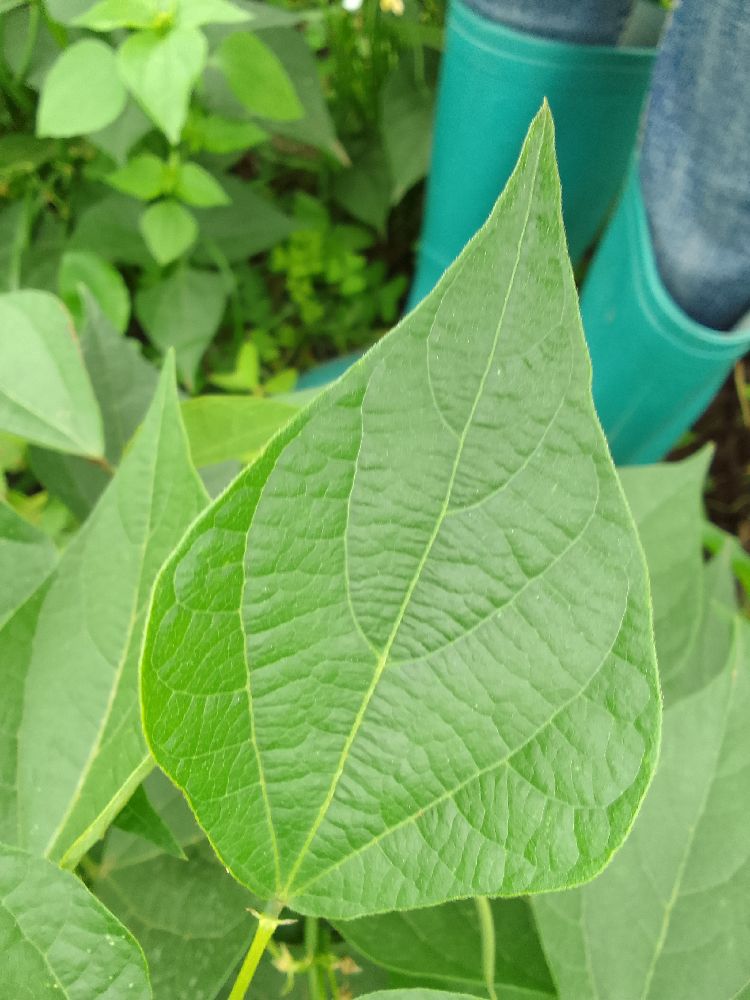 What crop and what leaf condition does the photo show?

common bean, healthy
